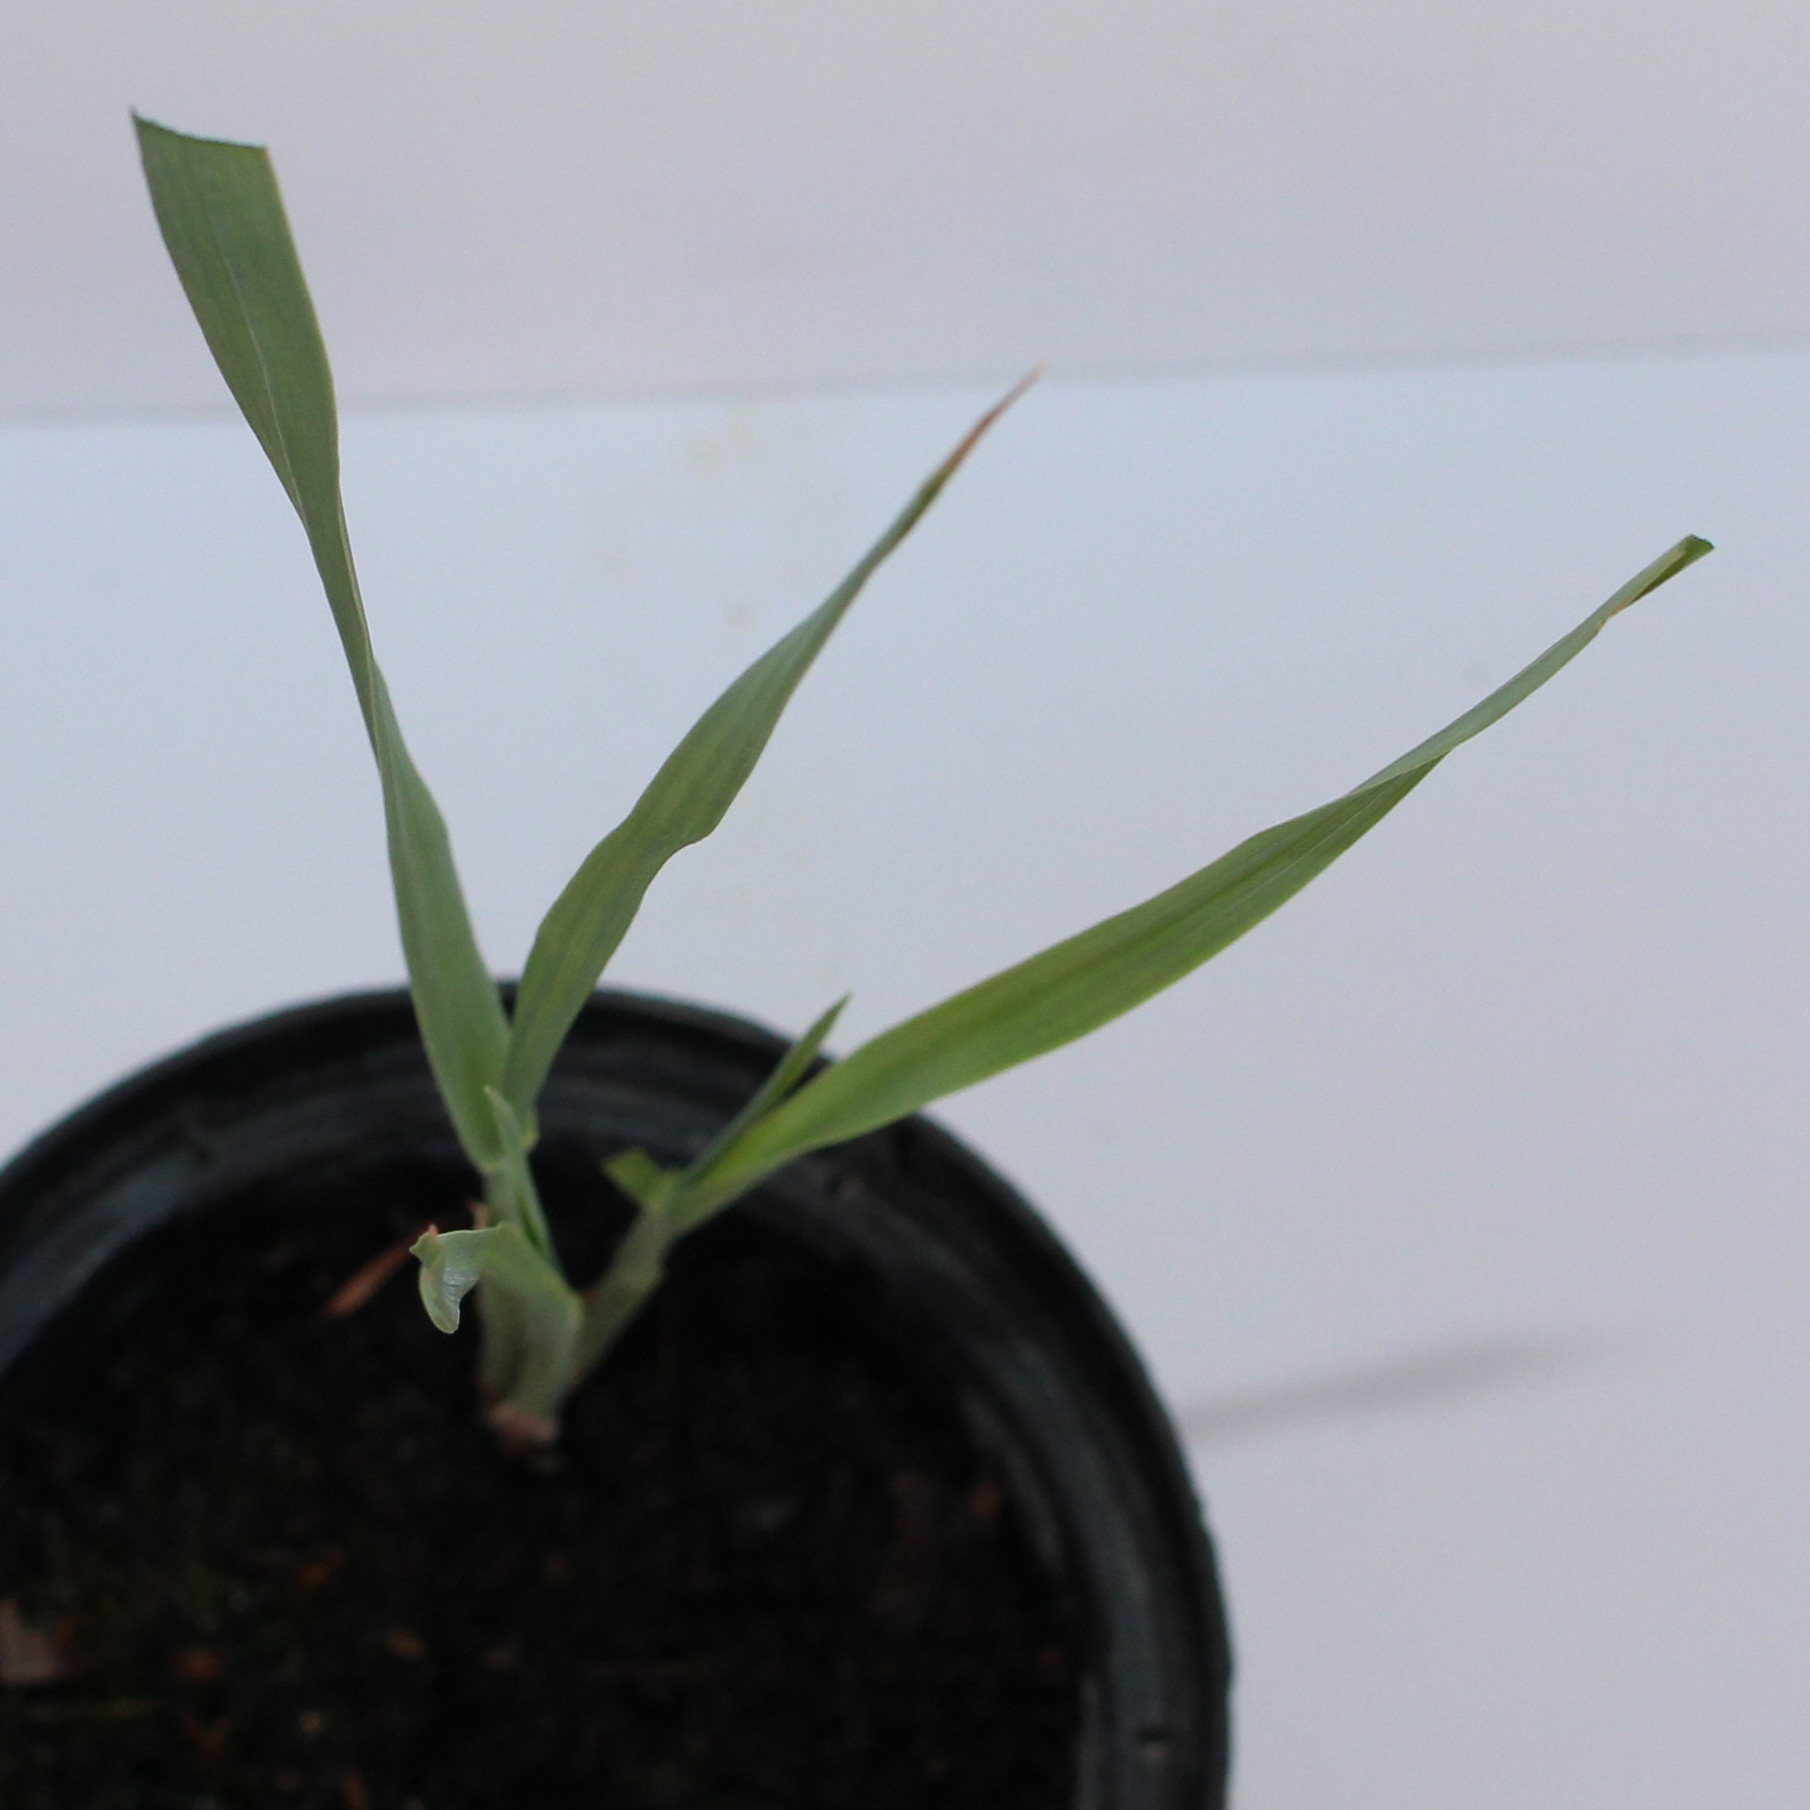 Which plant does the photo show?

Avena sterilis
